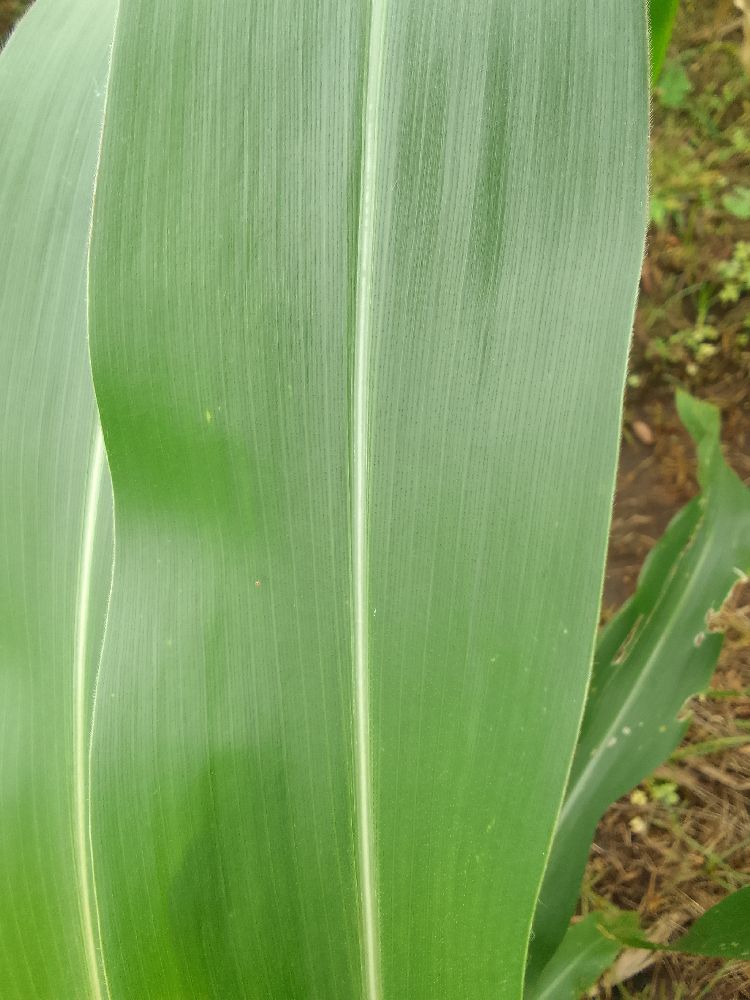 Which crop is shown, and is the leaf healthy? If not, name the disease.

maize, healthy
